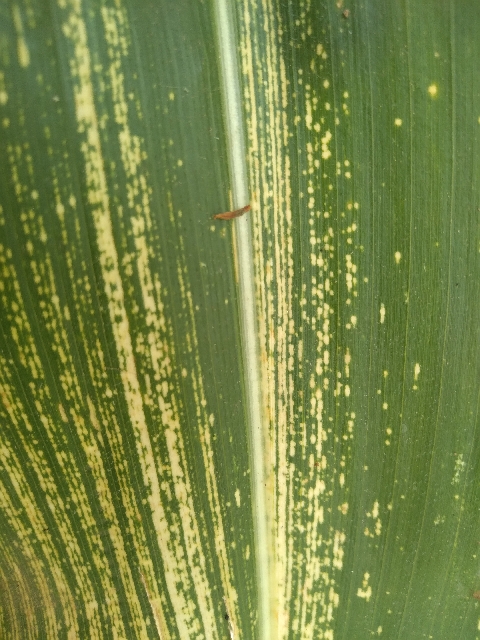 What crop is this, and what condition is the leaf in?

maize, maize streak virus
